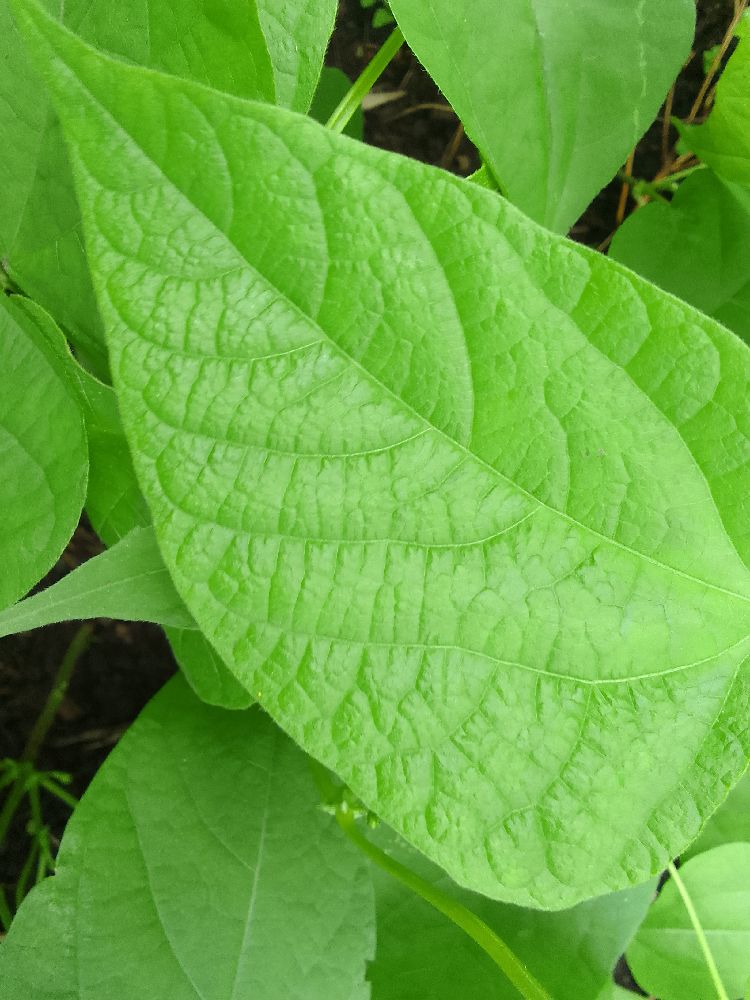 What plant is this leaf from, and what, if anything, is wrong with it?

common bean, healthy
